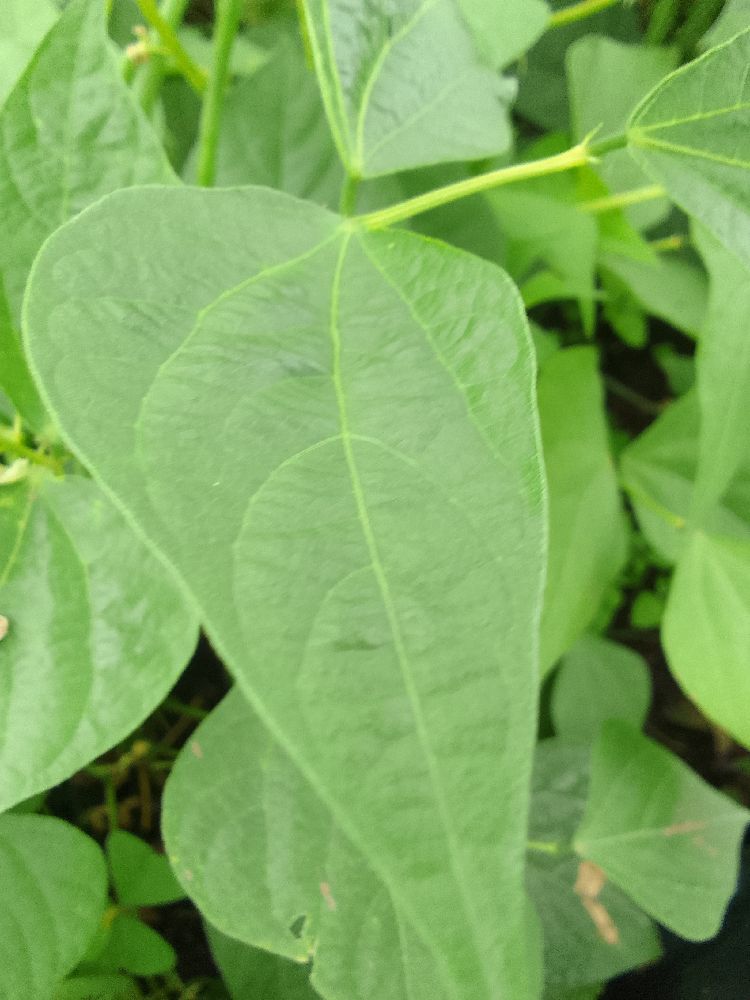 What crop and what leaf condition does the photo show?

common bean, healthy
